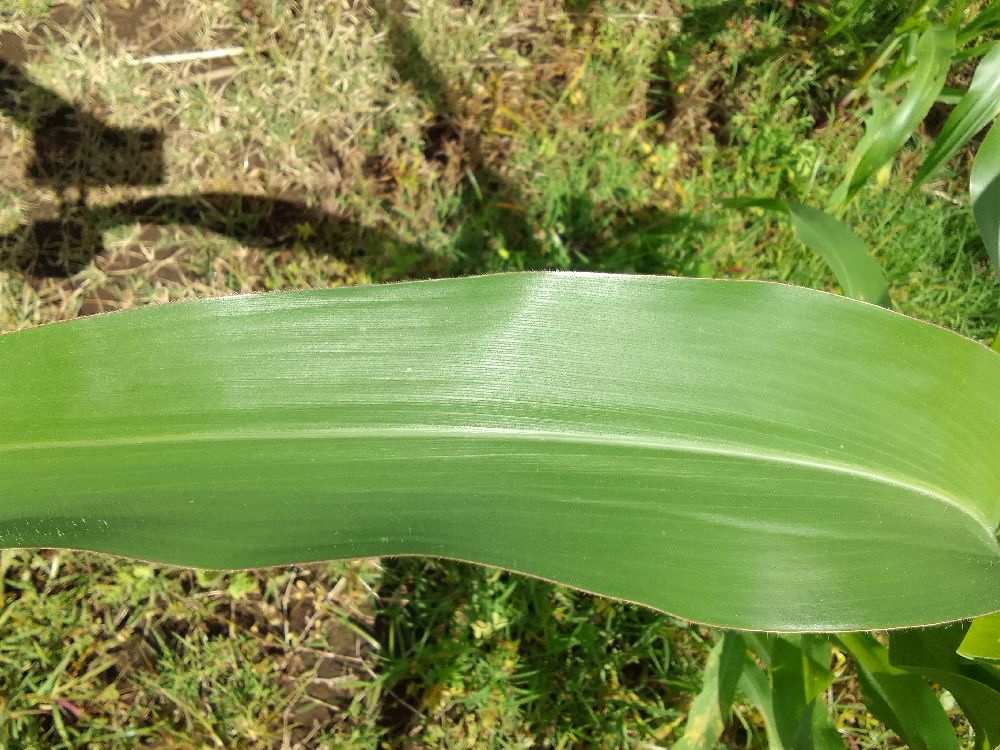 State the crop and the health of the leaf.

maize, healthy
